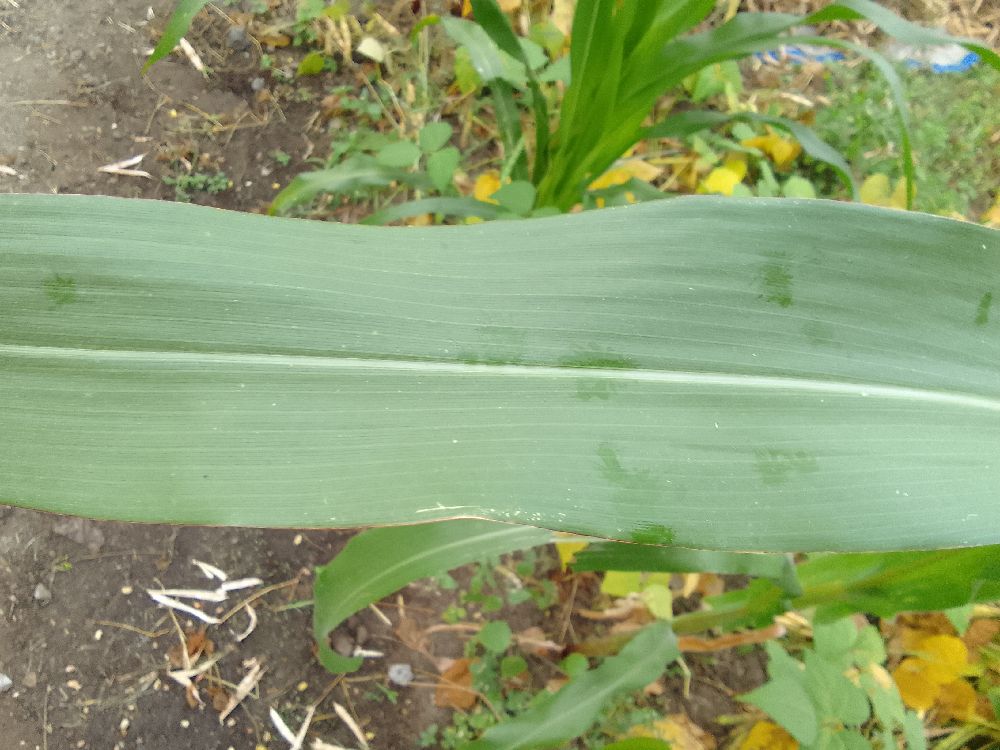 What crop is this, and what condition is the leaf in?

maize, healthy
